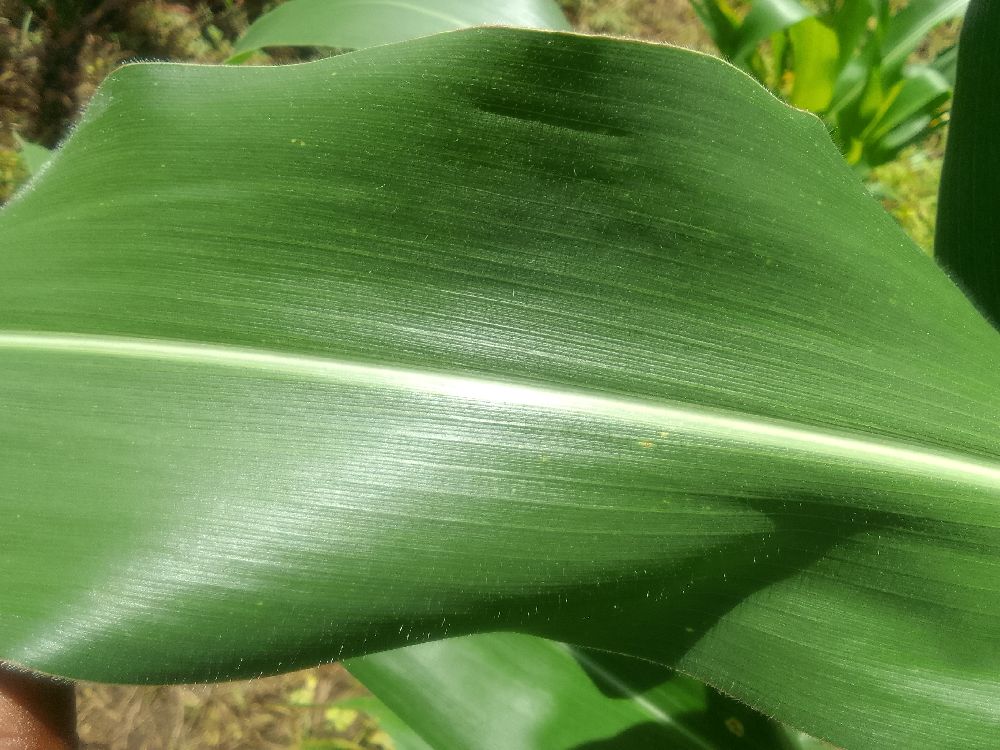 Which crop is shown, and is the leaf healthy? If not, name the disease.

maize, healthy
